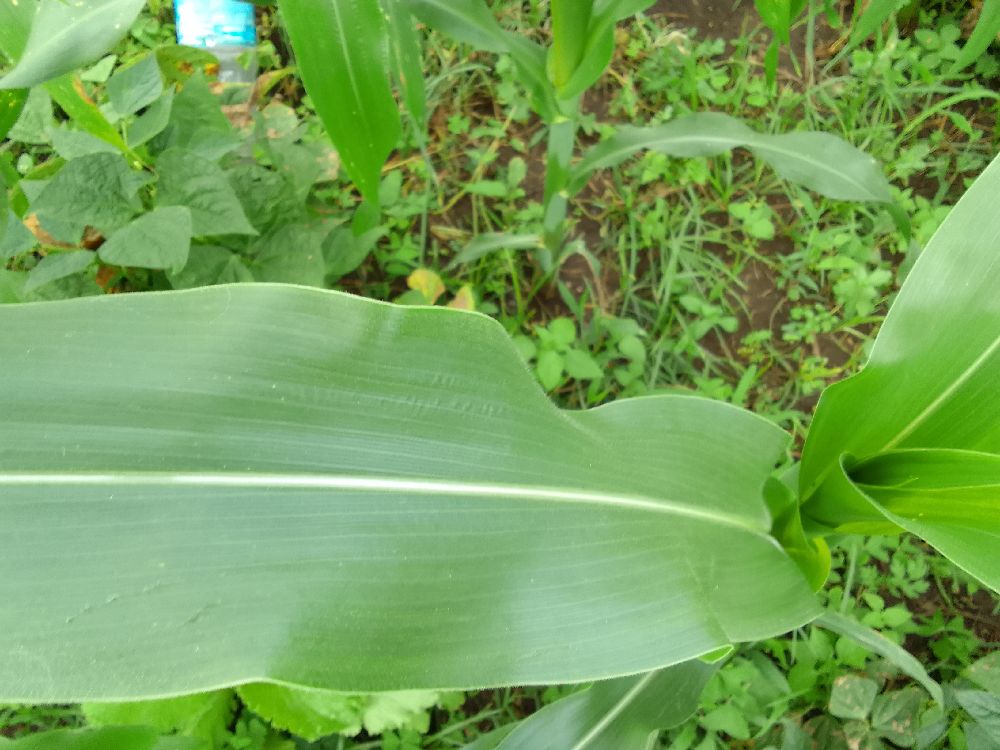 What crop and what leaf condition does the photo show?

maize, healthy
